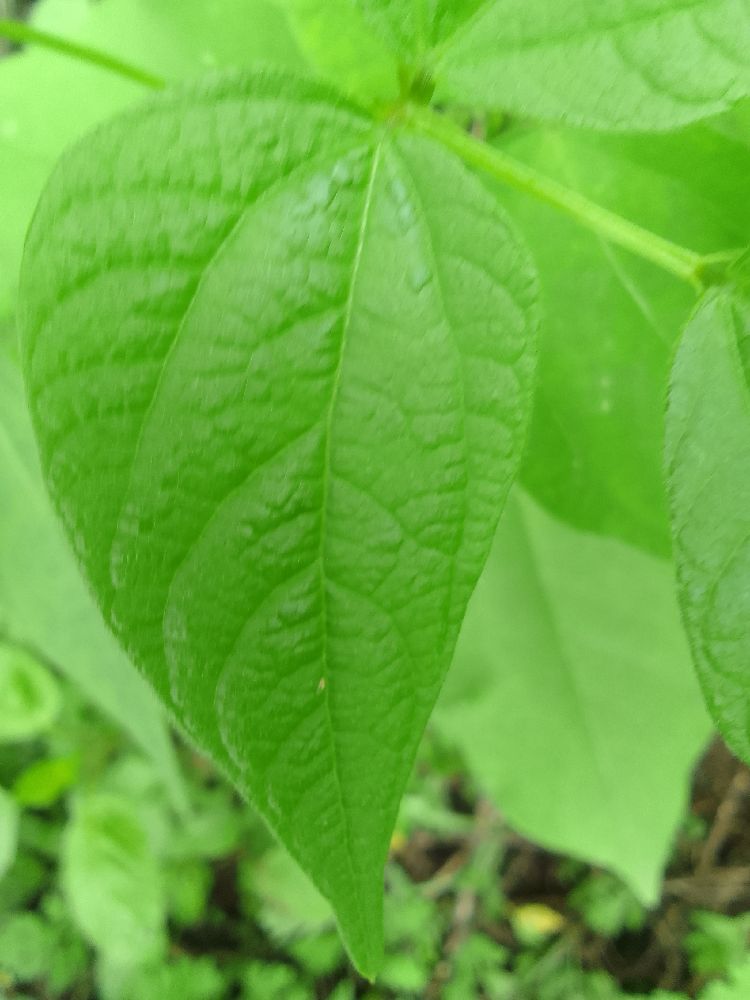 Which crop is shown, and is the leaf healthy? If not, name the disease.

common bean, healthy
